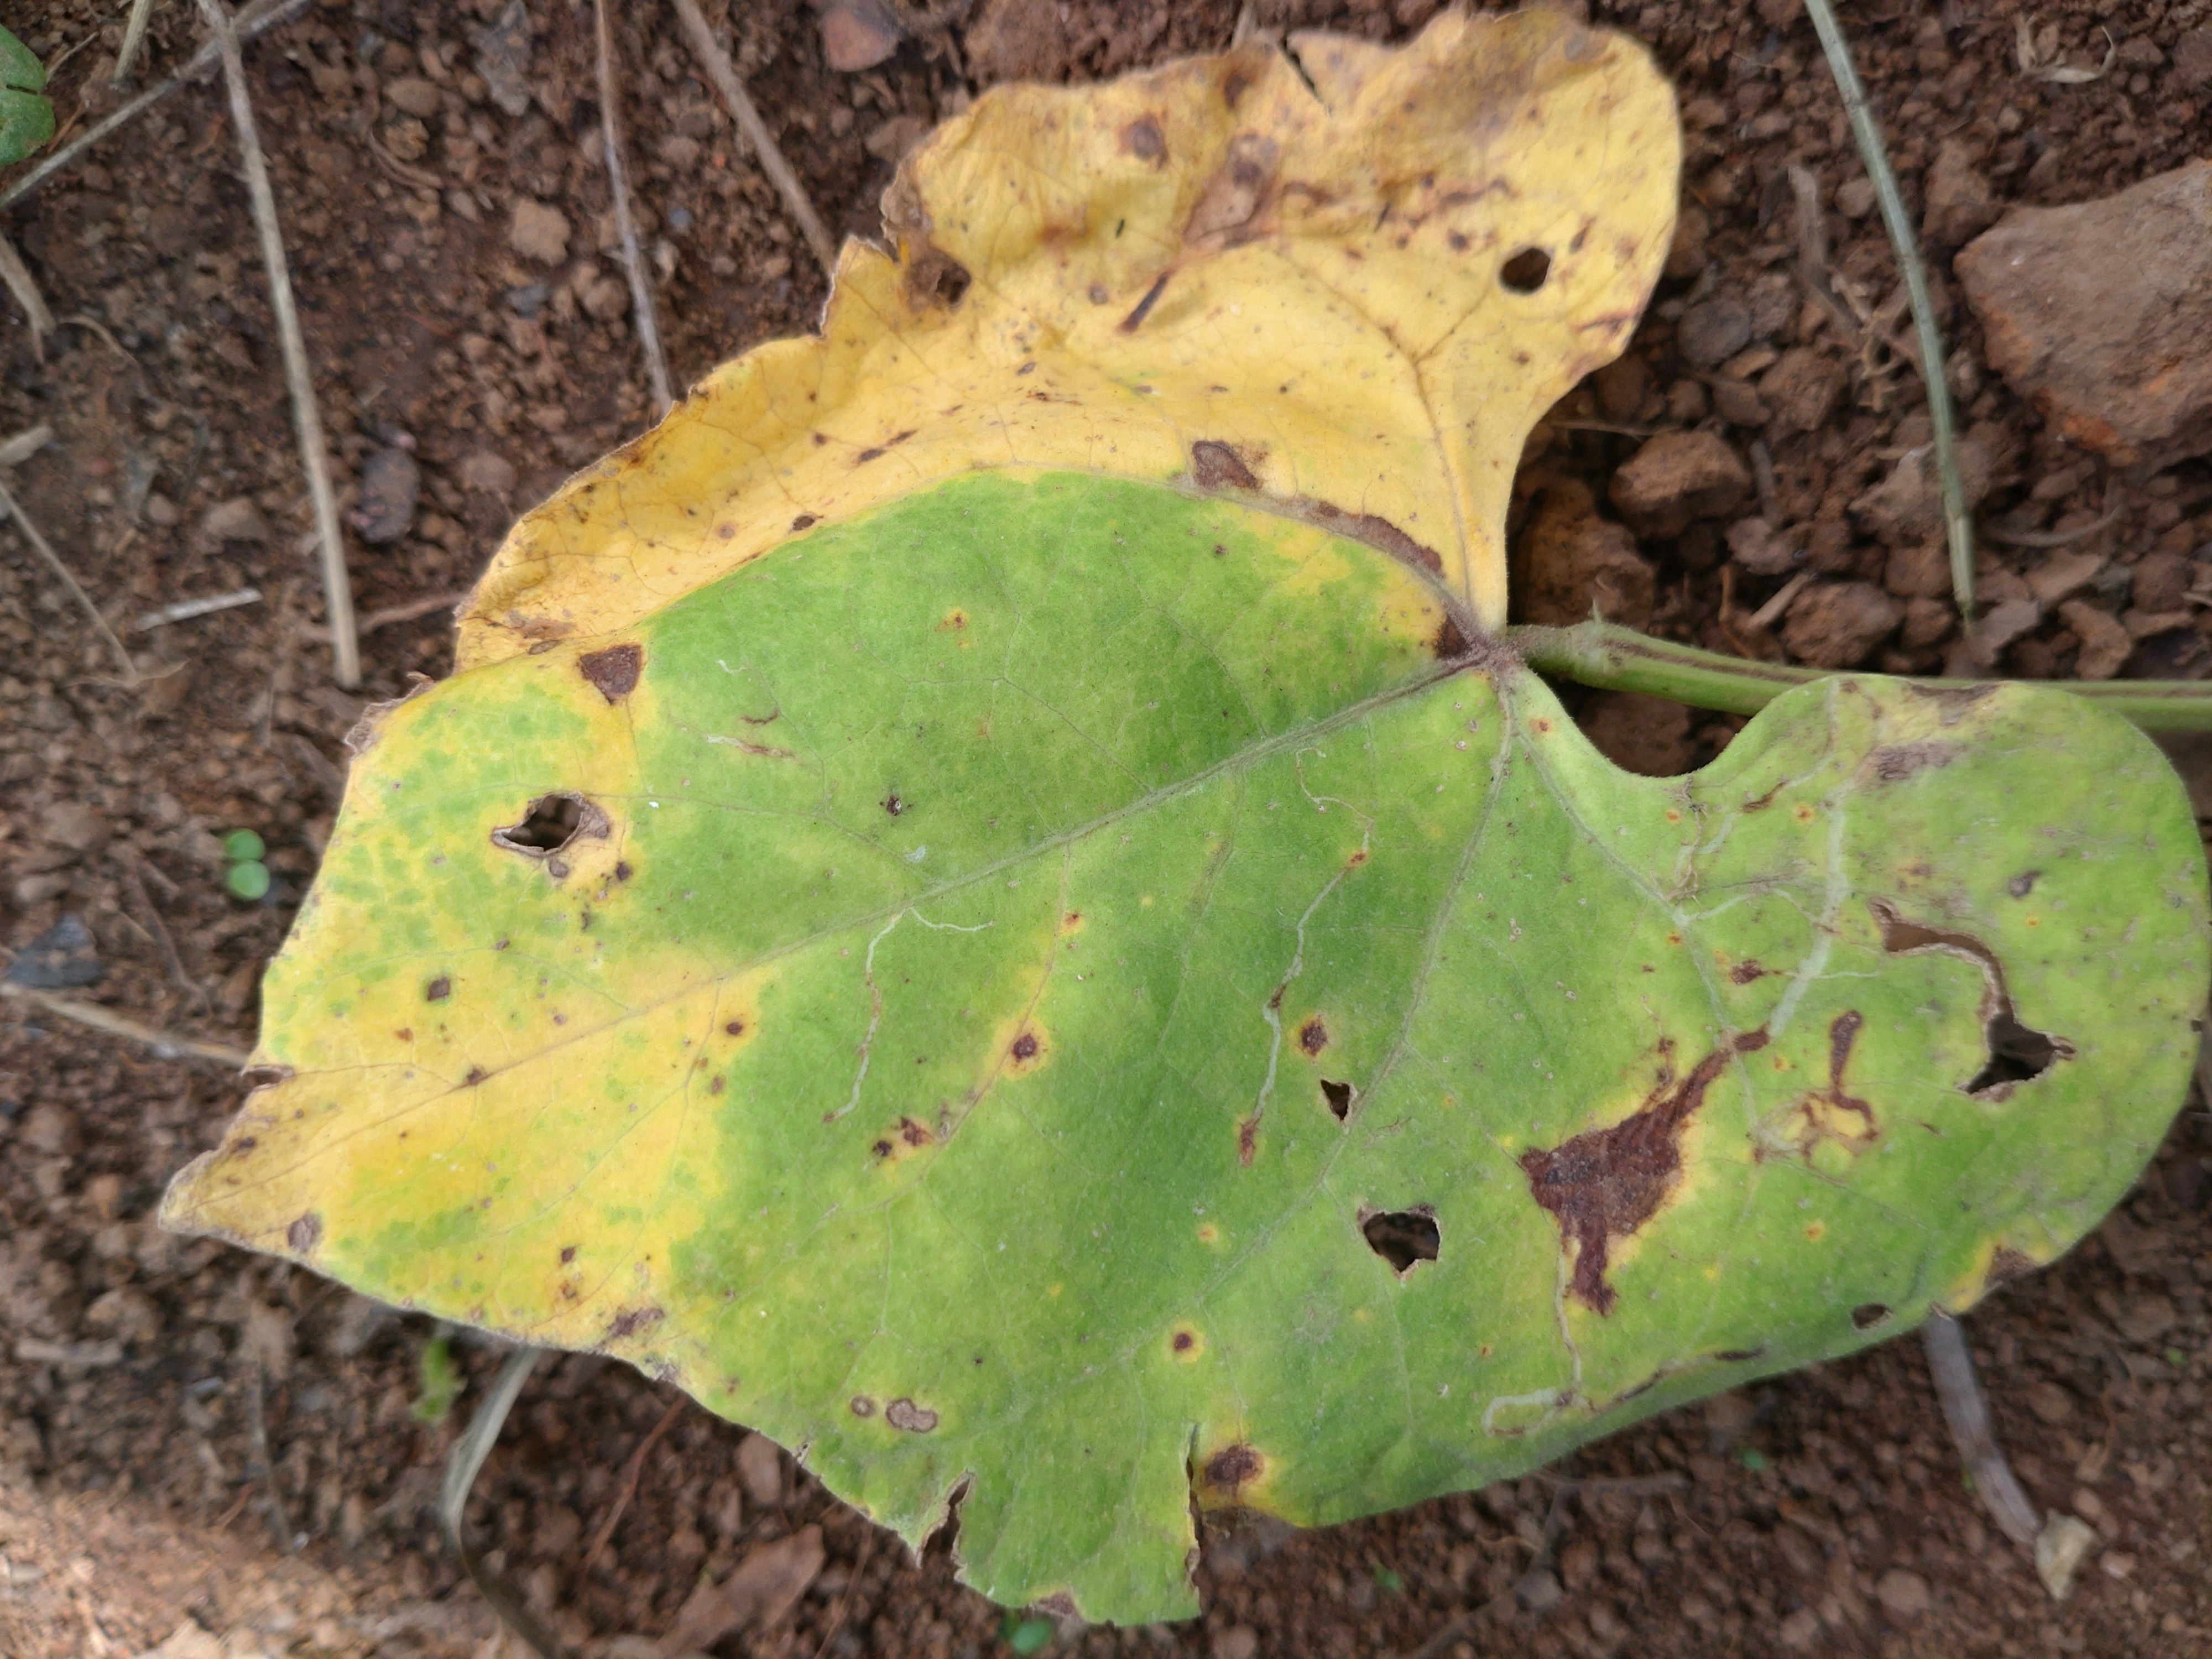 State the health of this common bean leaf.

rust
